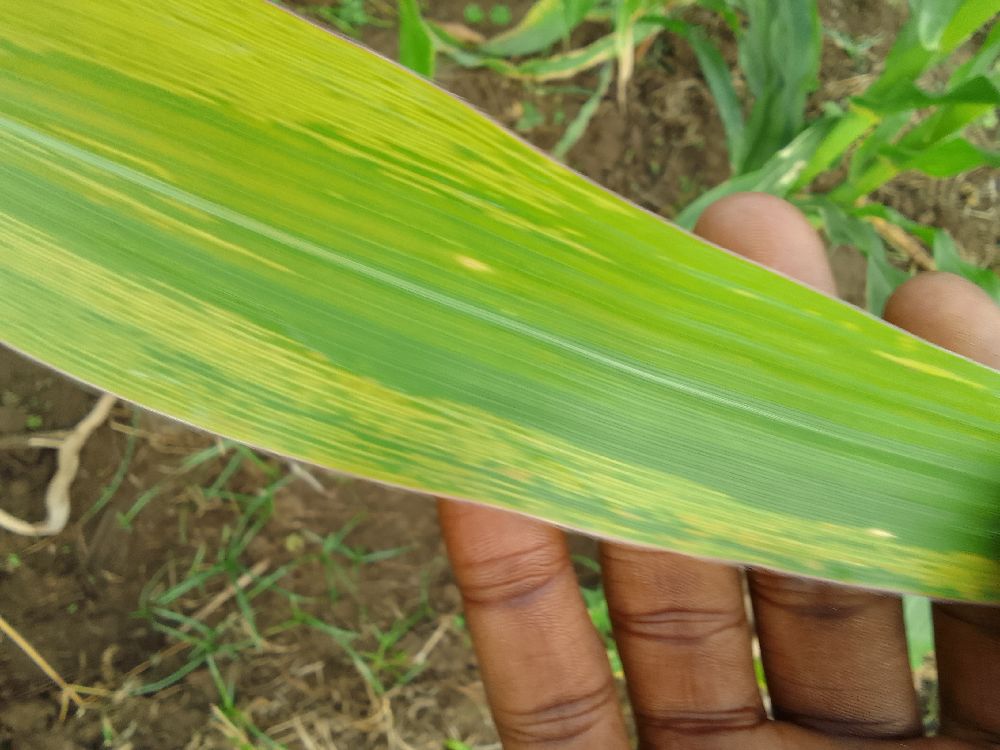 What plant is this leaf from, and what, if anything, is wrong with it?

maize, maize lethal necrosis
